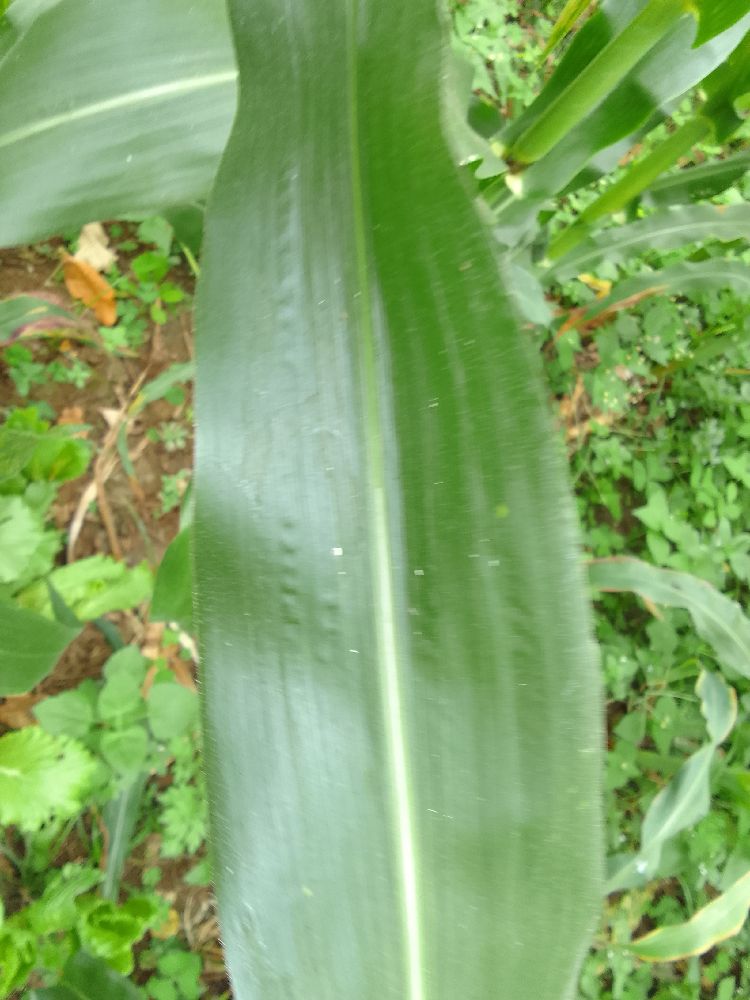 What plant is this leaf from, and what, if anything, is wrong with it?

maize, healthy
